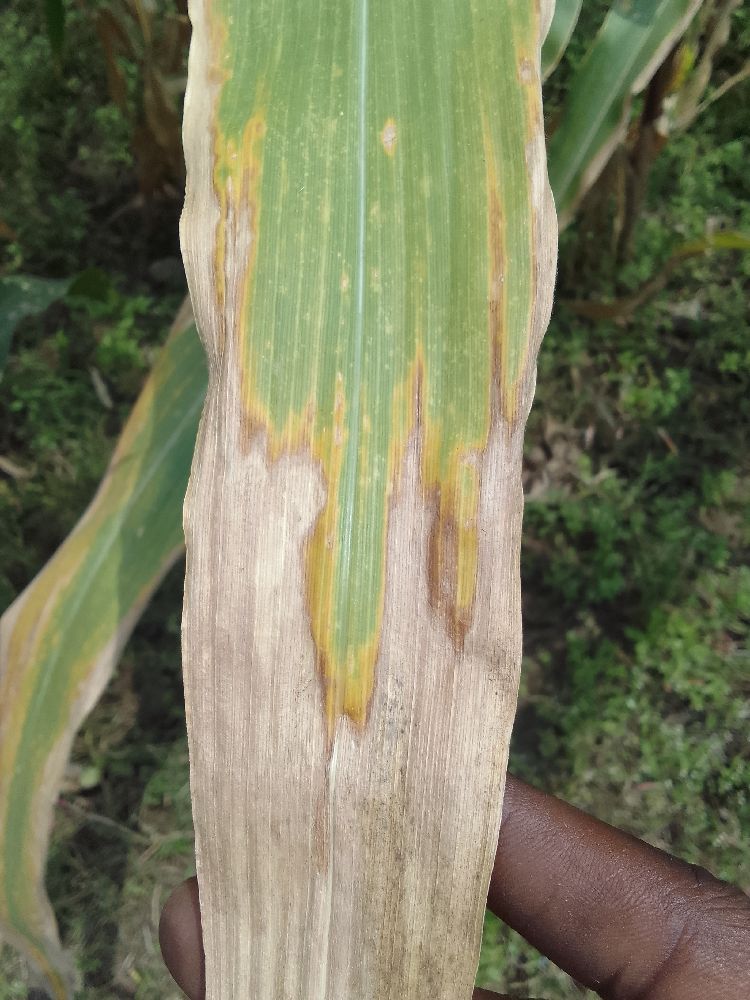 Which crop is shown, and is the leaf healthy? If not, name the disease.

maize, maize lethal necrosis
